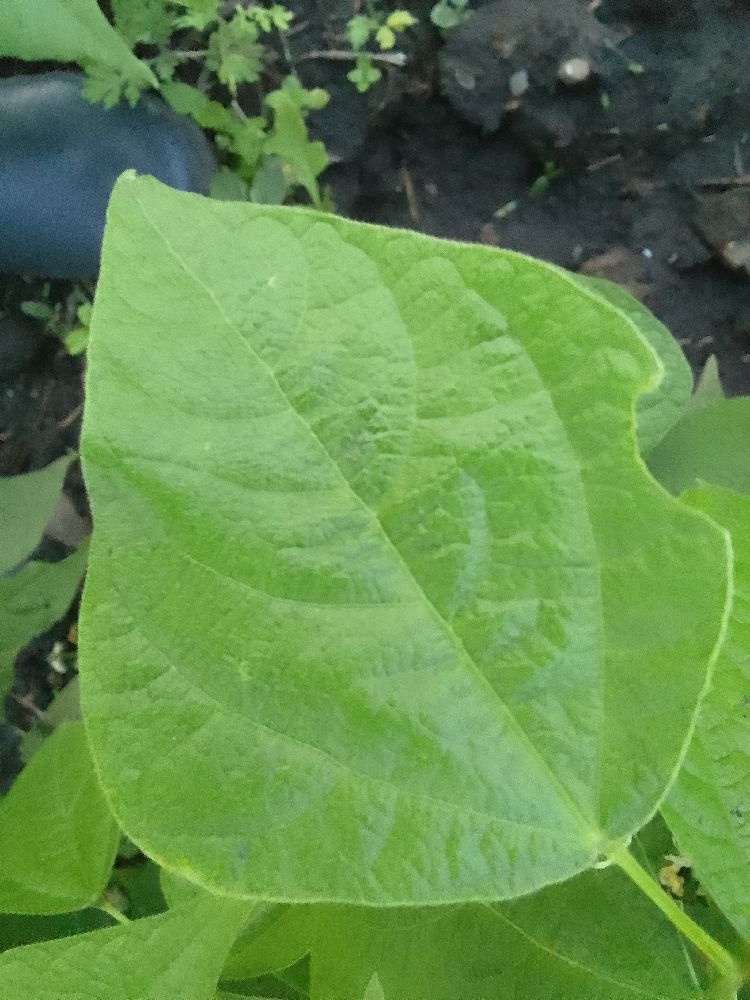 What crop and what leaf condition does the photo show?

common bean, healthy
